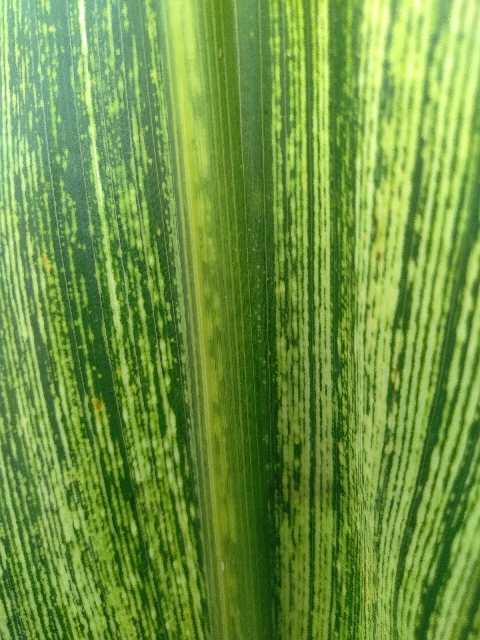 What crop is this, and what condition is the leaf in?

maize, maize streak virus
